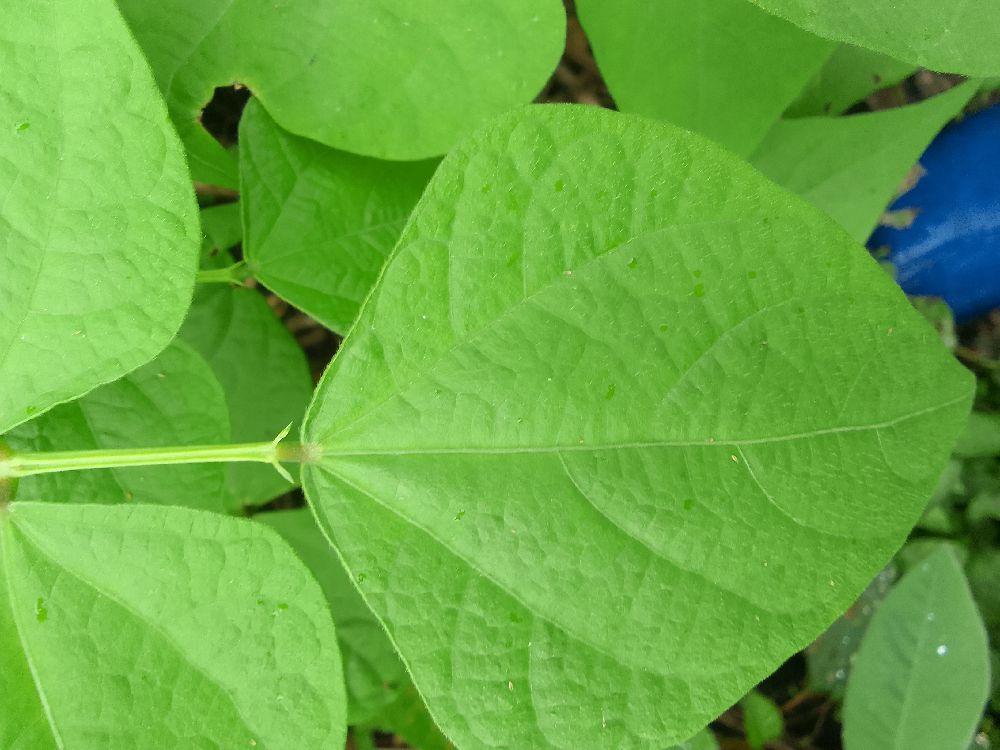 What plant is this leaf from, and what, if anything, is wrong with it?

common bean, healthy
